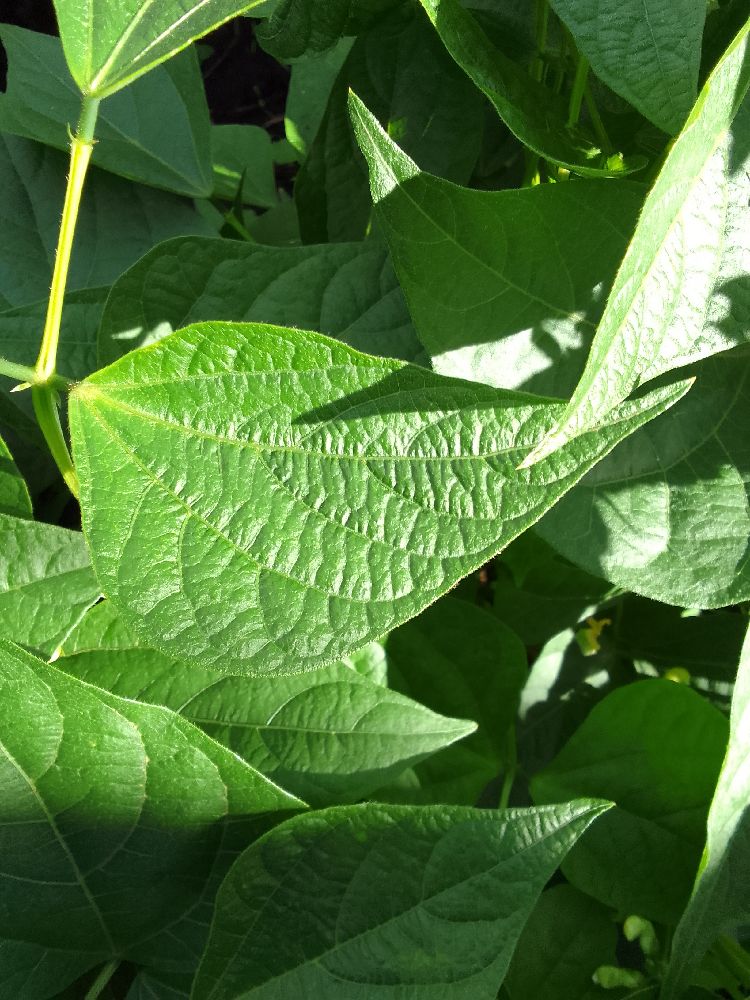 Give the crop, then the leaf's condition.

common bean, healthy
